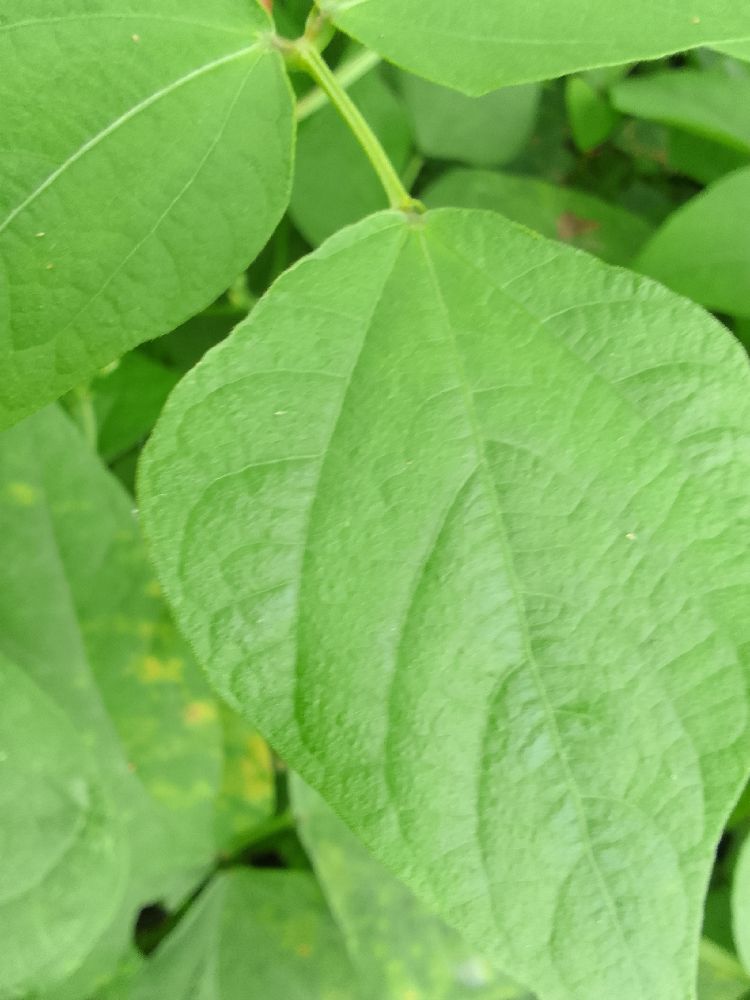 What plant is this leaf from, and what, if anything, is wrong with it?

common bean, healthy
